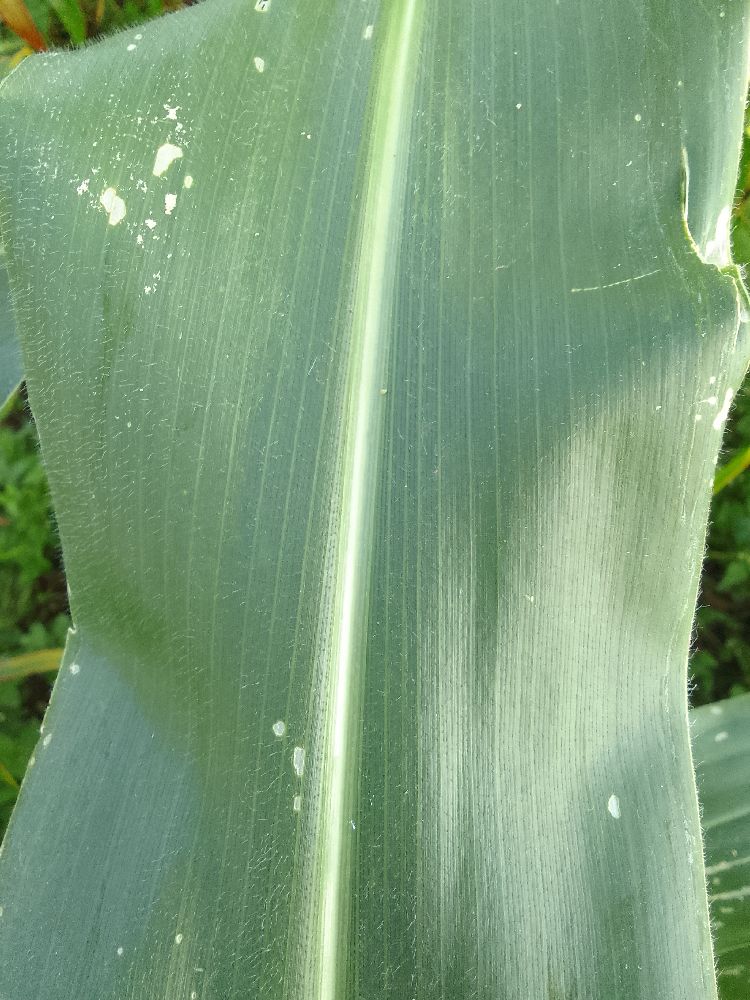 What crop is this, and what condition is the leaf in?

maize, healthy
